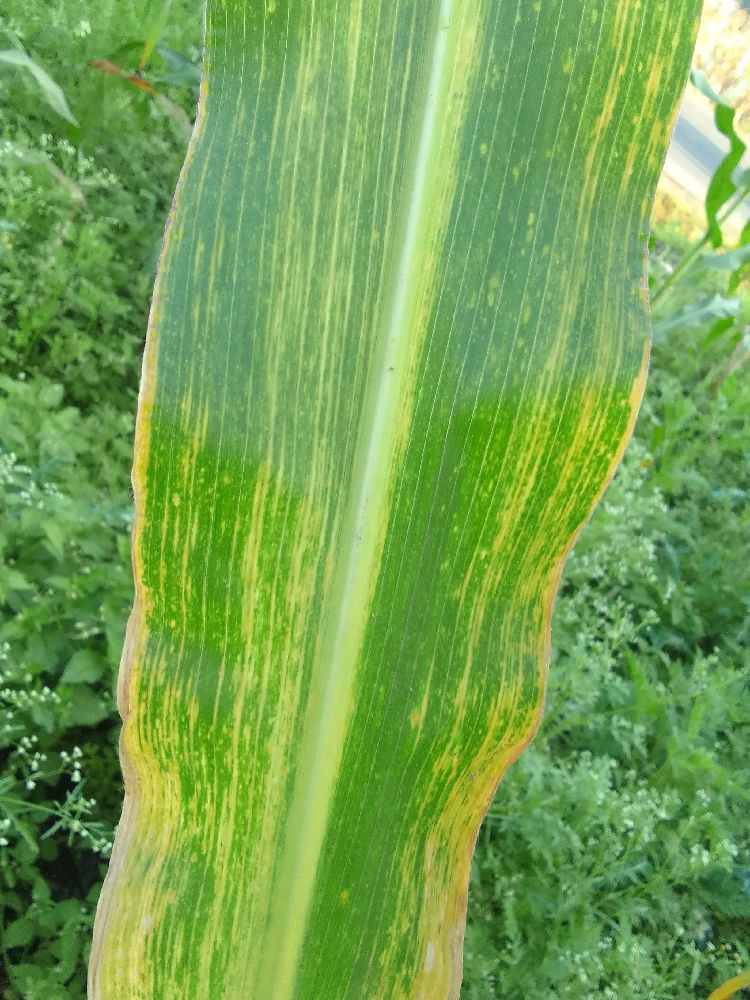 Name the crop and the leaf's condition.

maize, maize lethal necrosis
